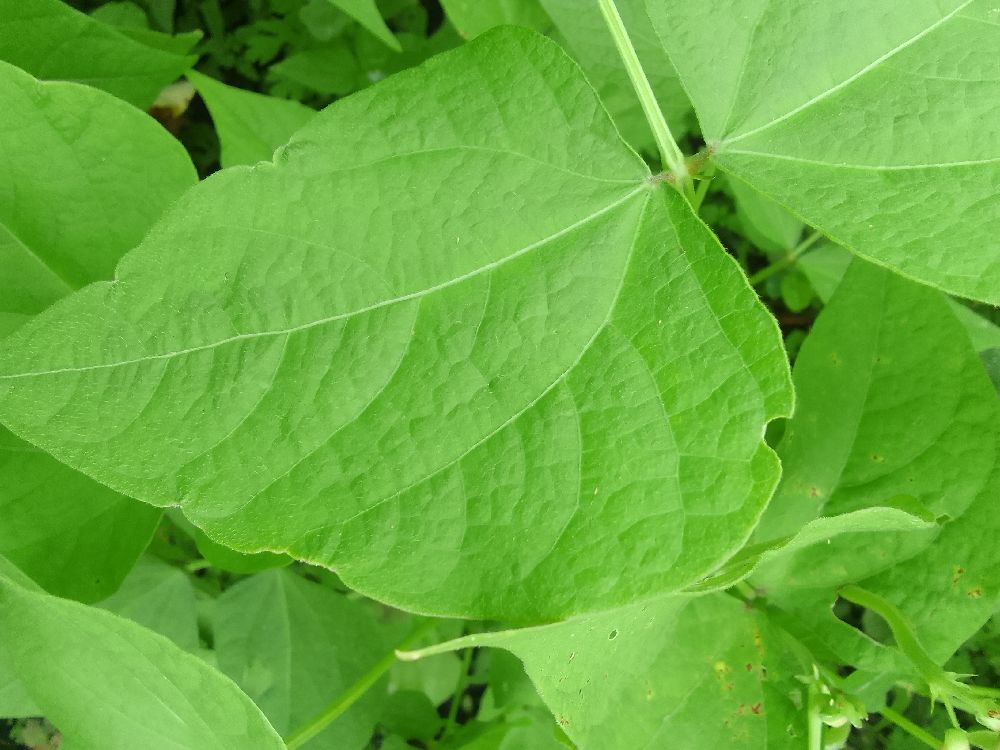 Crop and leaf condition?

common bean, healthy
